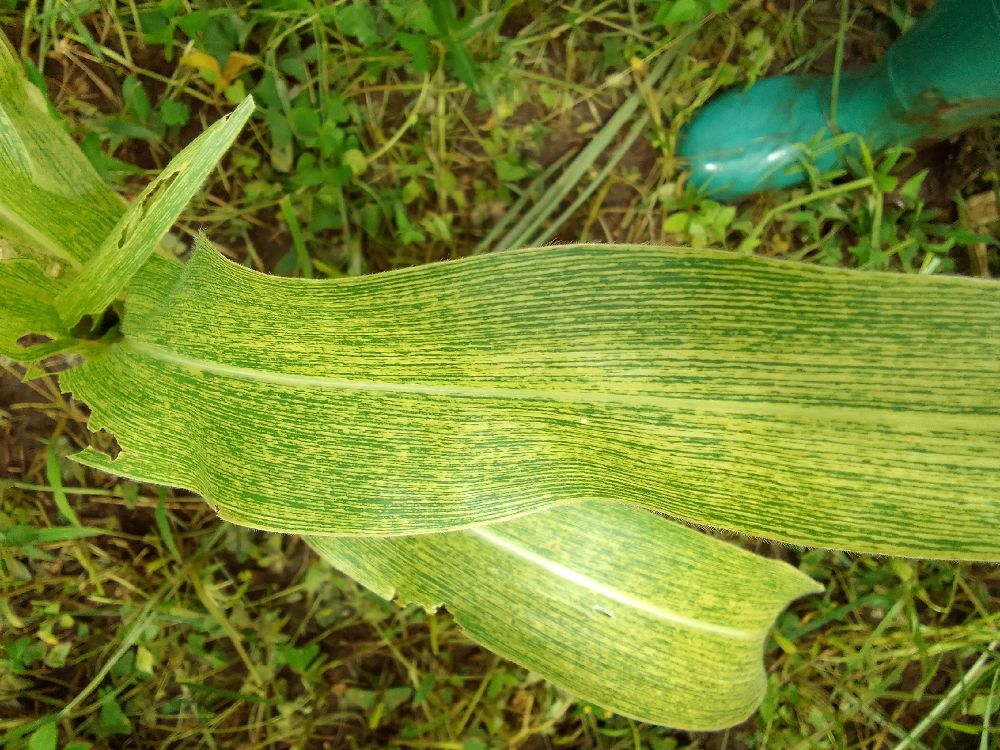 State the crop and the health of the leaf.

maize, maize streak virus
